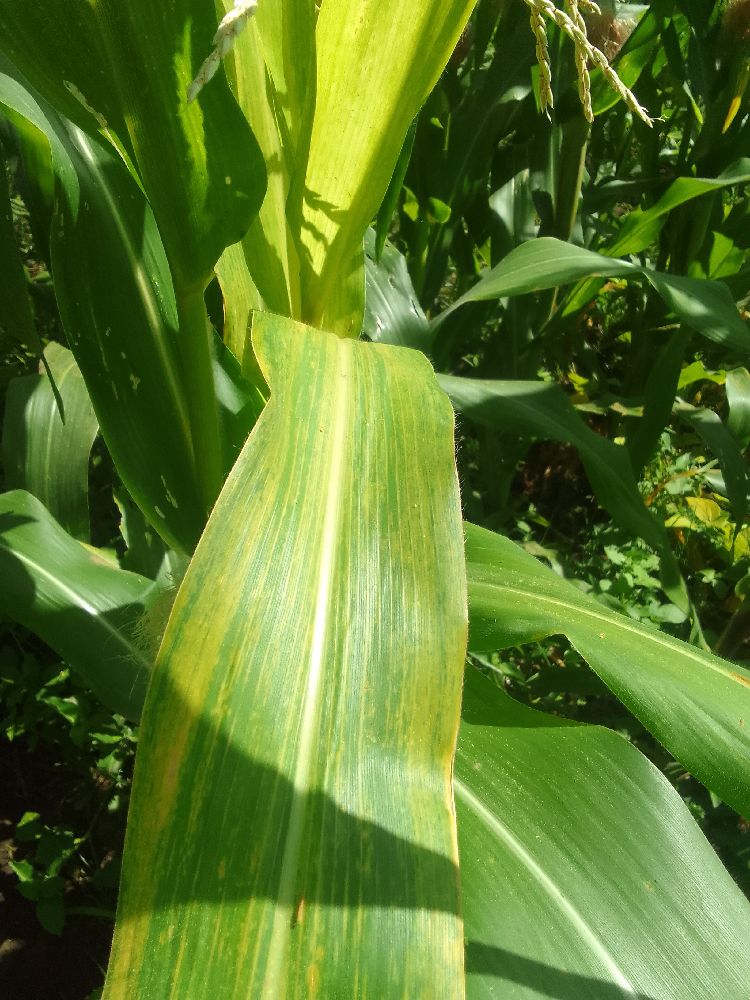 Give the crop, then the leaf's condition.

maize, maize lethal necrosis
